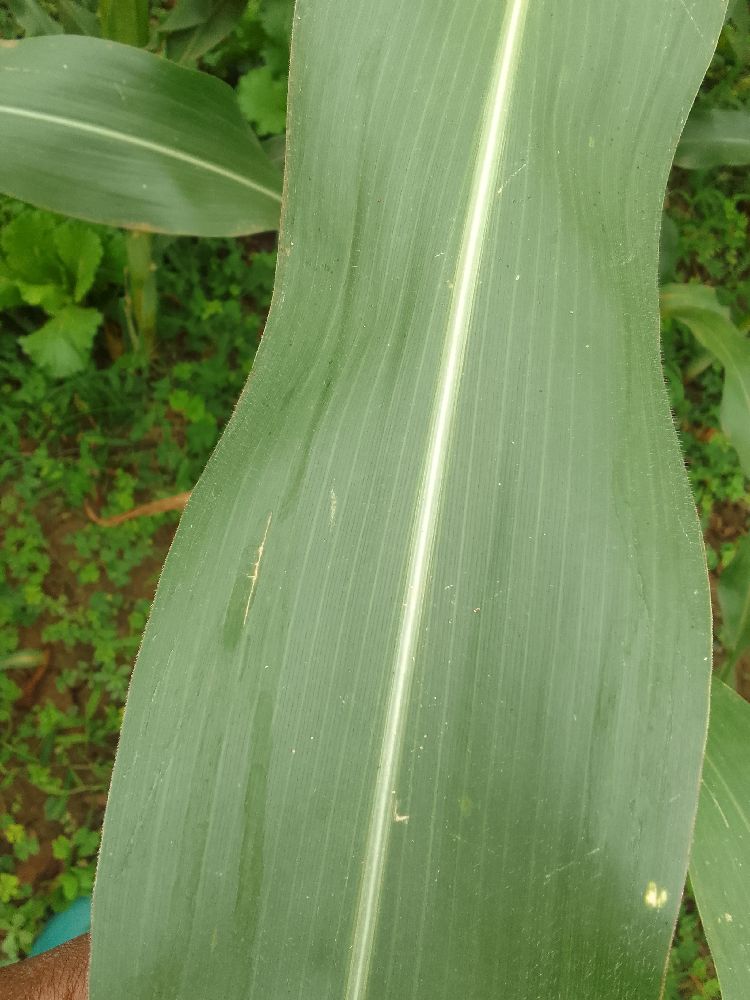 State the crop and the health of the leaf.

maize, maize lethal necrosis
